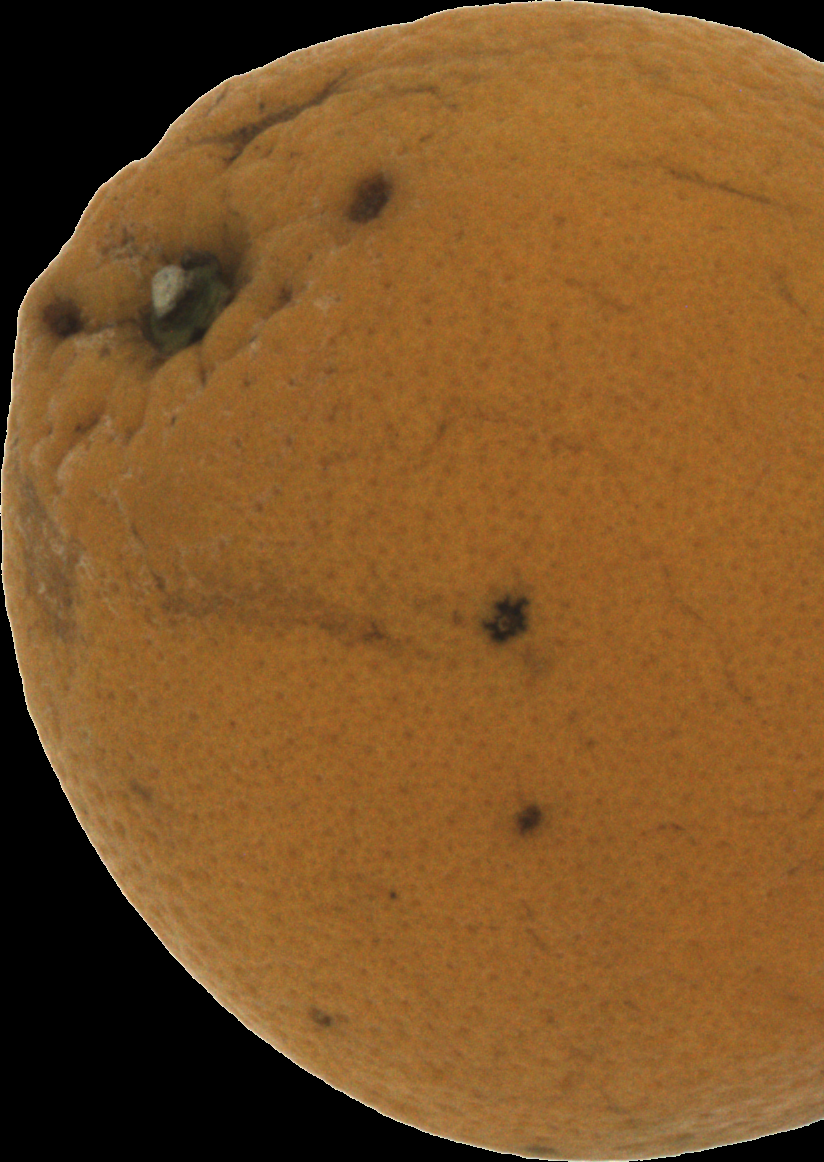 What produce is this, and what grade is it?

orange, bad
